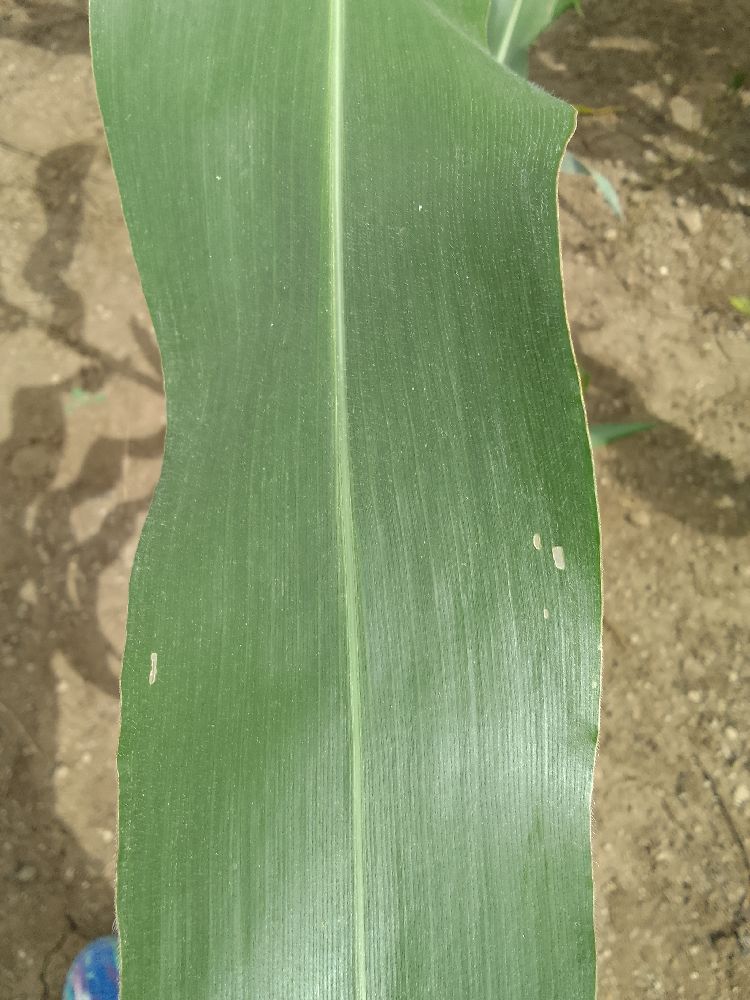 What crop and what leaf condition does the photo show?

maize, healthy
